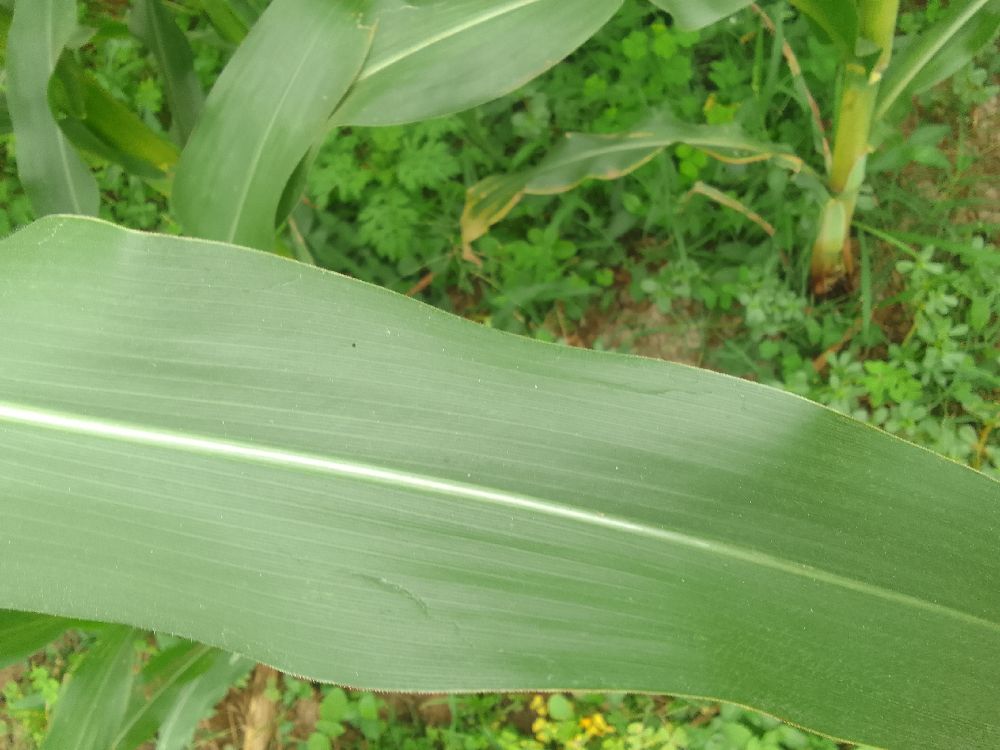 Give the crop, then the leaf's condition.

maize, healthy
